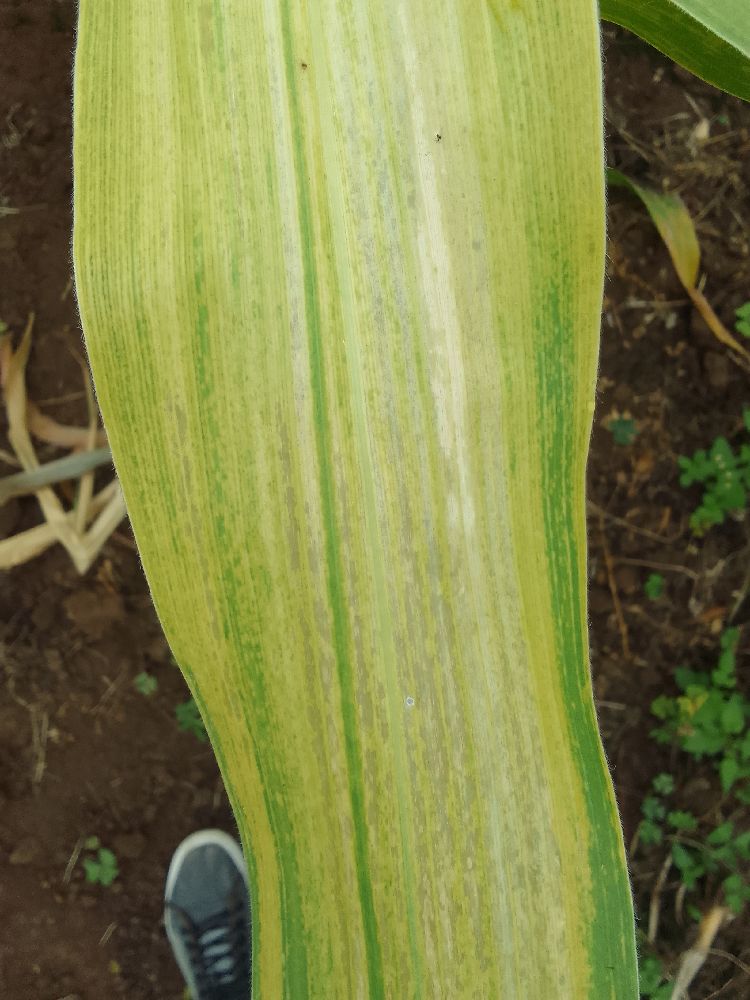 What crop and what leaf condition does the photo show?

maize, maize lethal necrosis
